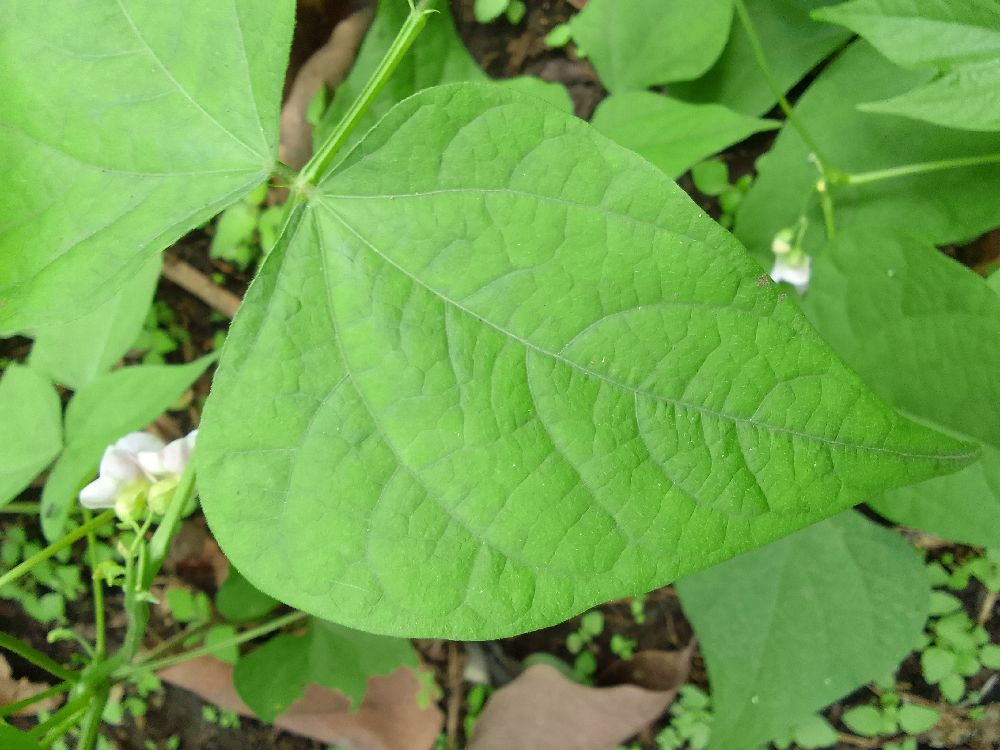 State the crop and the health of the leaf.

common bean, healthy
